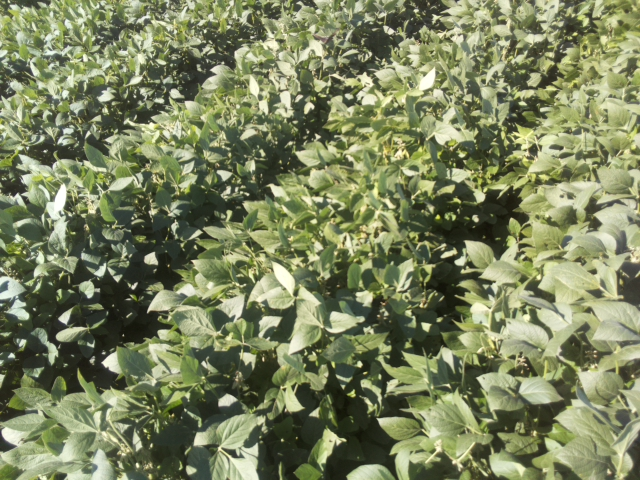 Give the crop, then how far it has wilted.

soybean, leaflets folding inward at secondary pulvinus with no turgor loss in leaflets or petioles
